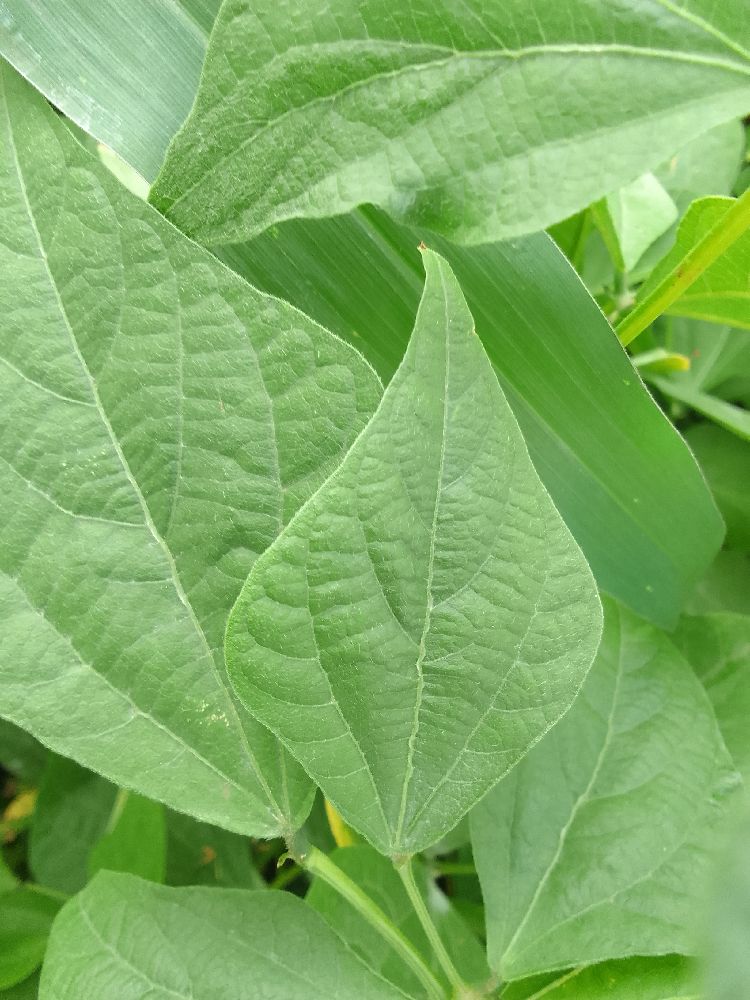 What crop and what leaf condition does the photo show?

common bean, healthy
